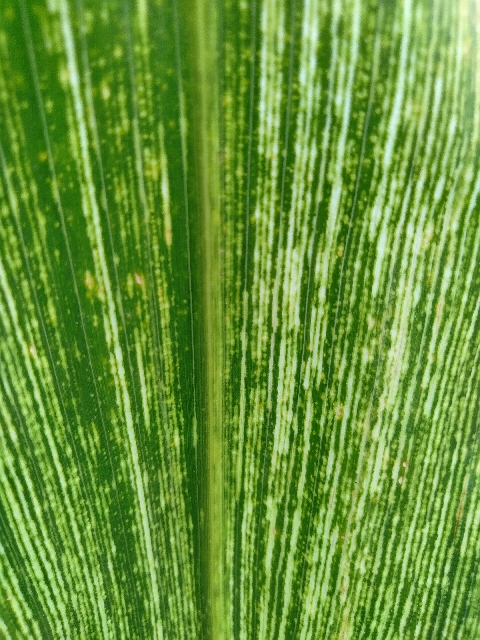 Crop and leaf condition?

maize, maize streak virus
